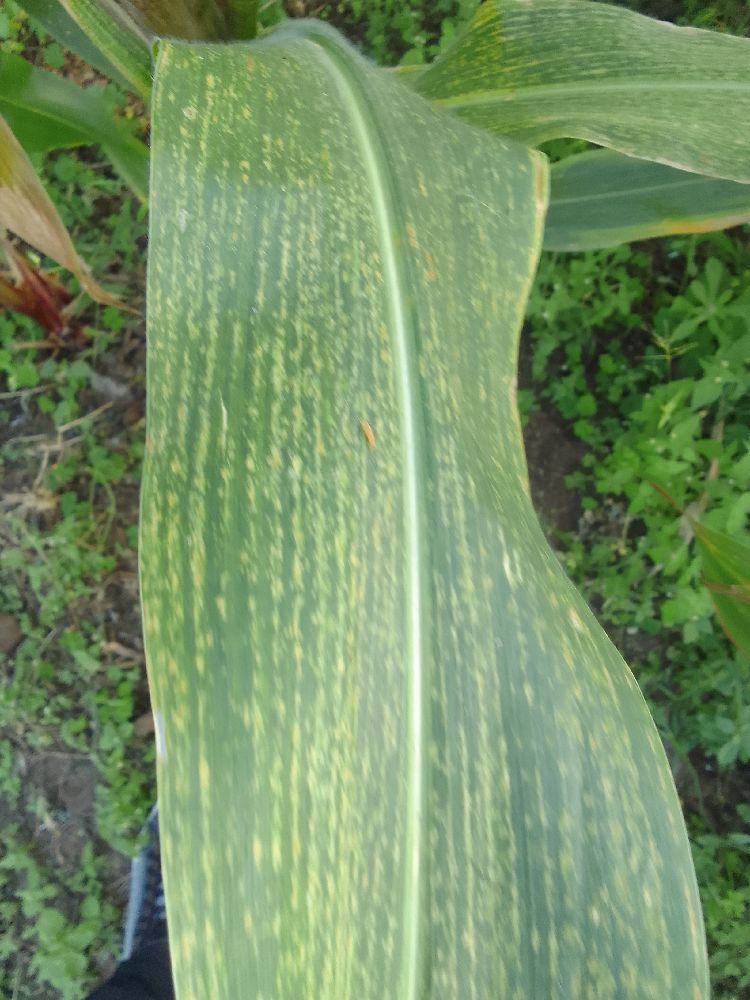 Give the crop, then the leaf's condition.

maize, maize lethal necrosis
